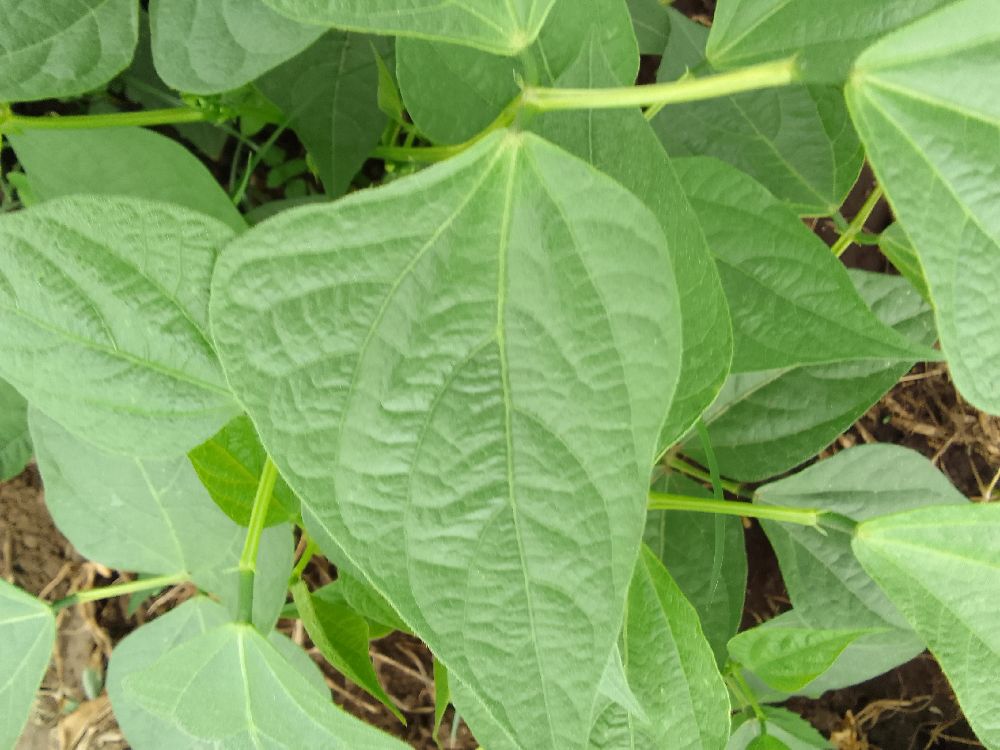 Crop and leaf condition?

common bean, healthy
